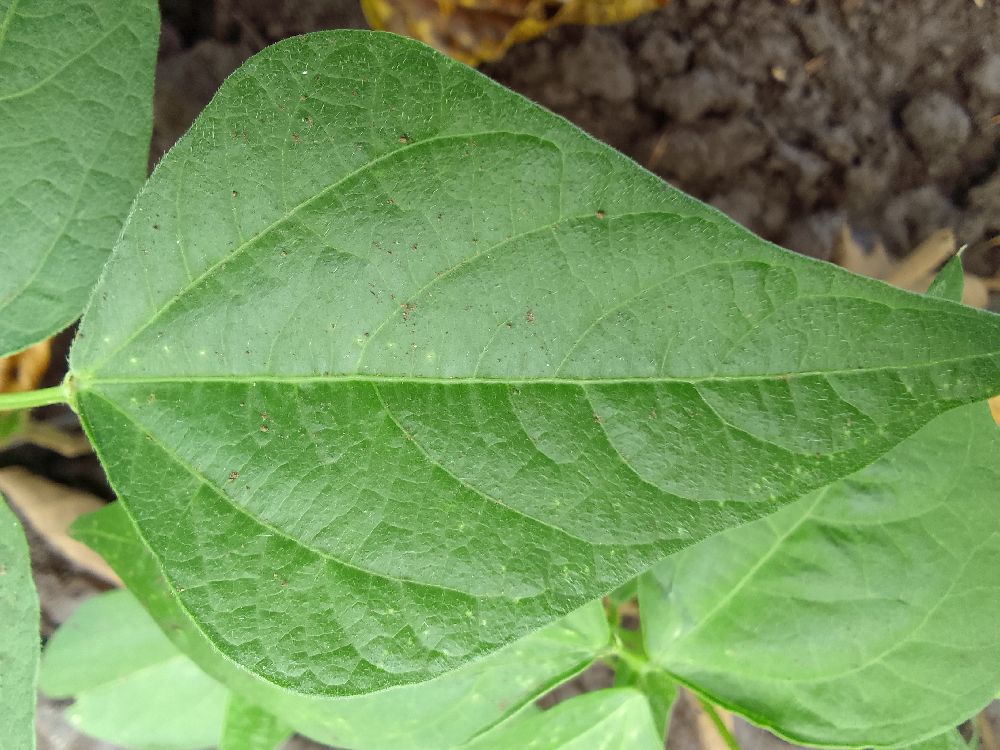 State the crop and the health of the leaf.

common bean, healthy
